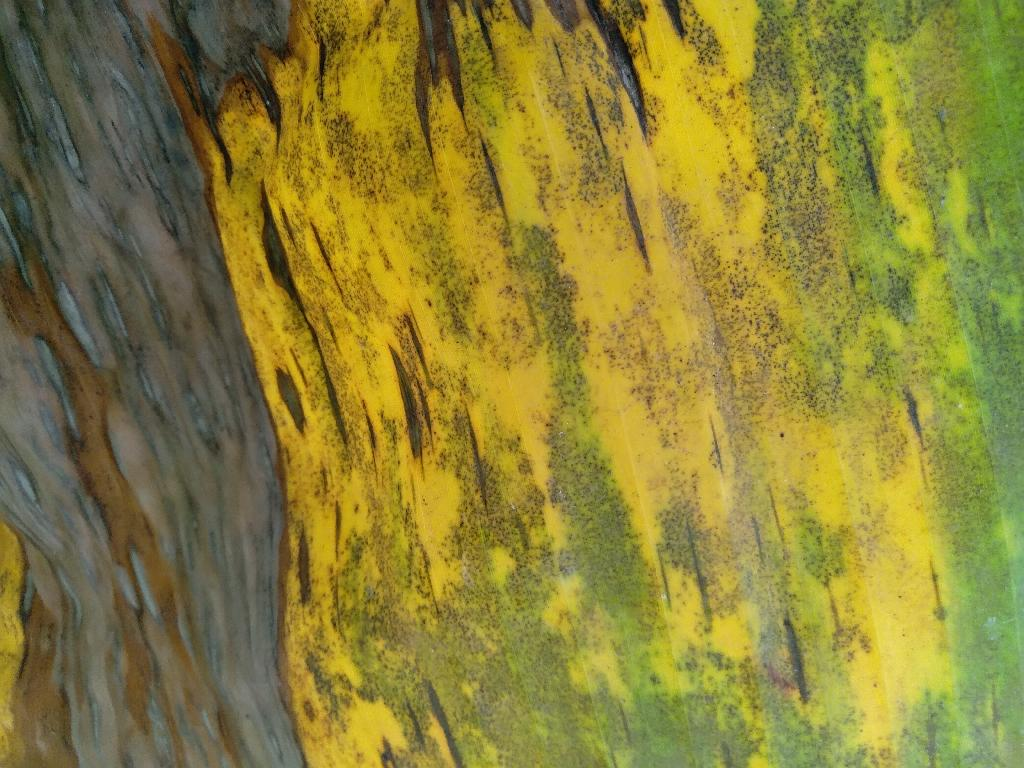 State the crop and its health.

banana, black sigatoka
